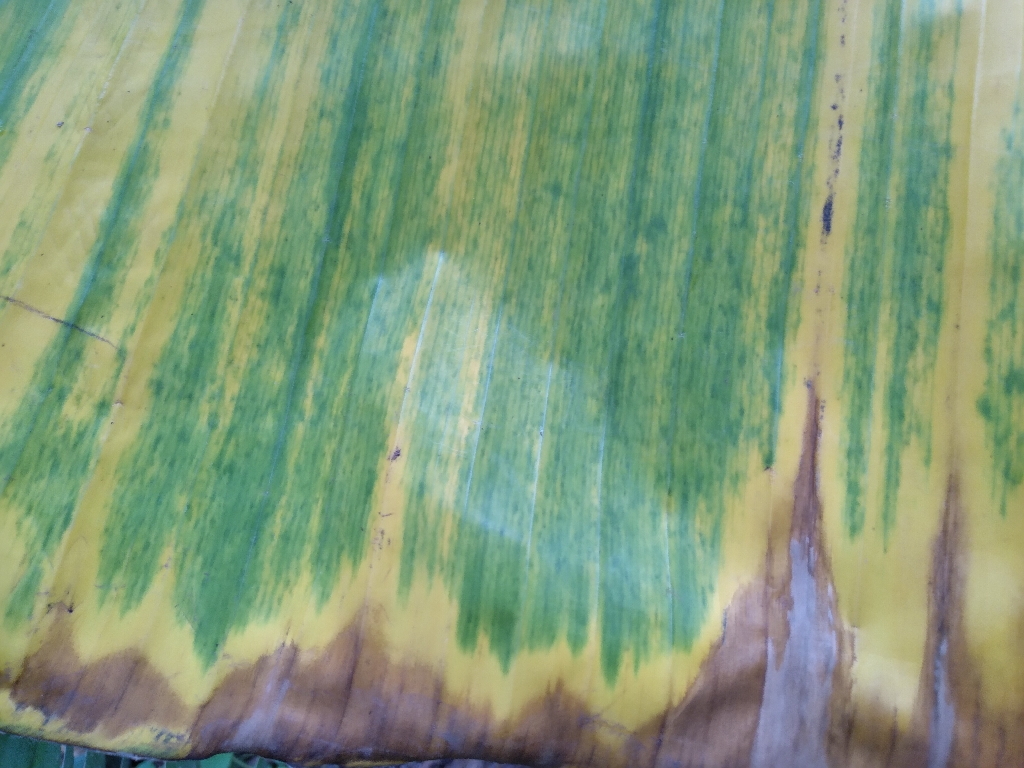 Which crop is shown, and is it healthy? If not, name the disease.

banana, fusarium wilt race 1
